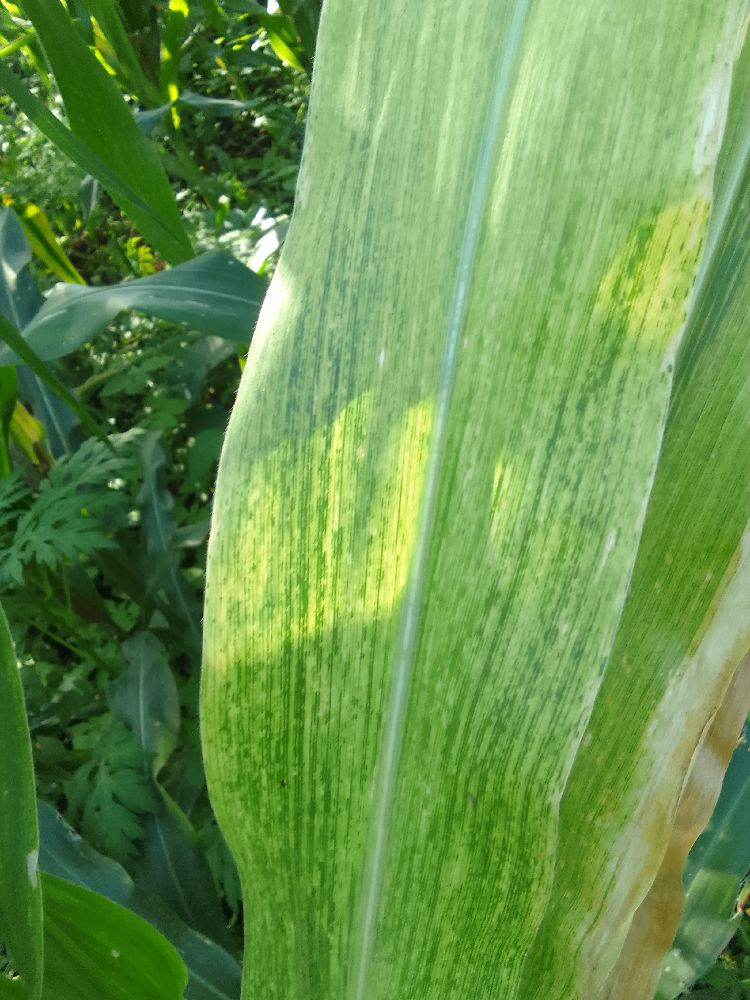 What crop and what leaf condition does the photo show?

maize, maize lethal necrosis
